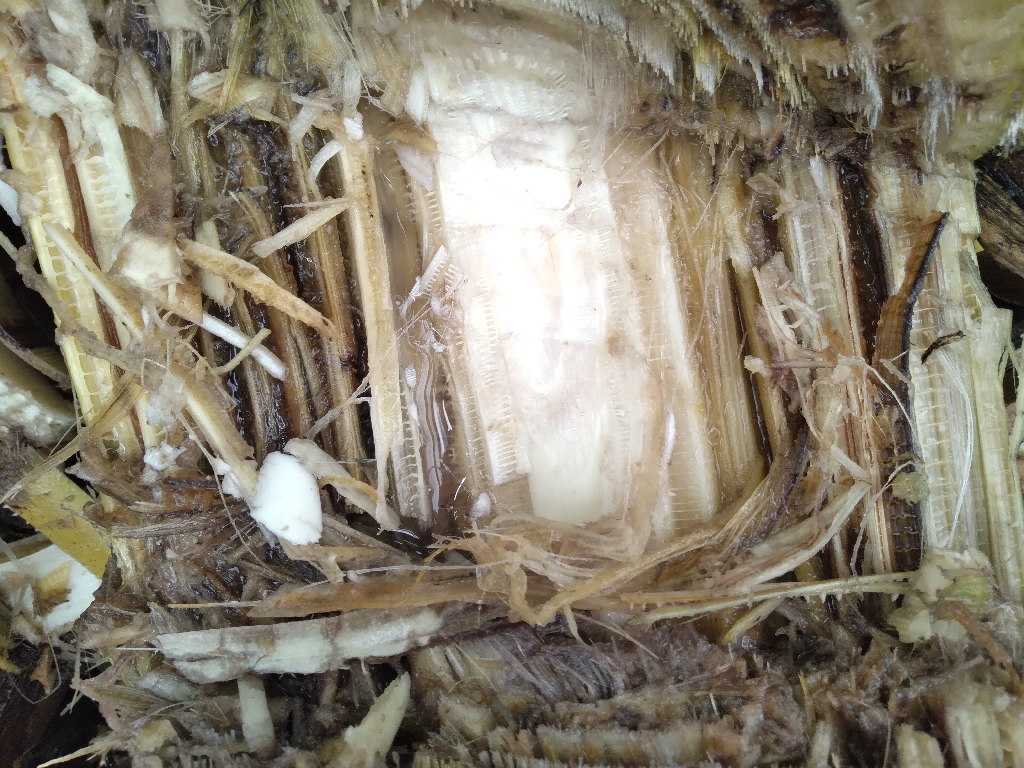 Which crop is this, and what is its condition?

banana, fusarium wilt race 1
